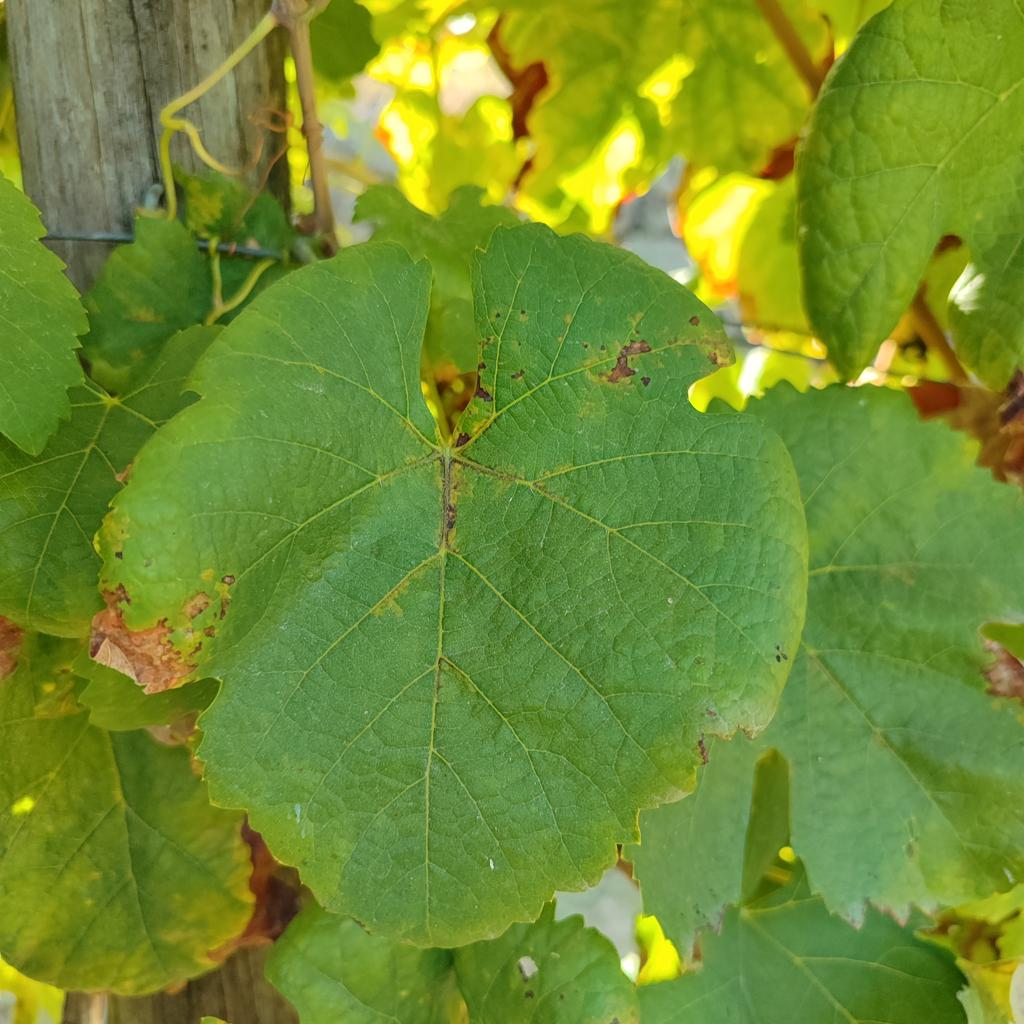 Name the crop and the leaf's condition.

grapevine, downy mildew
